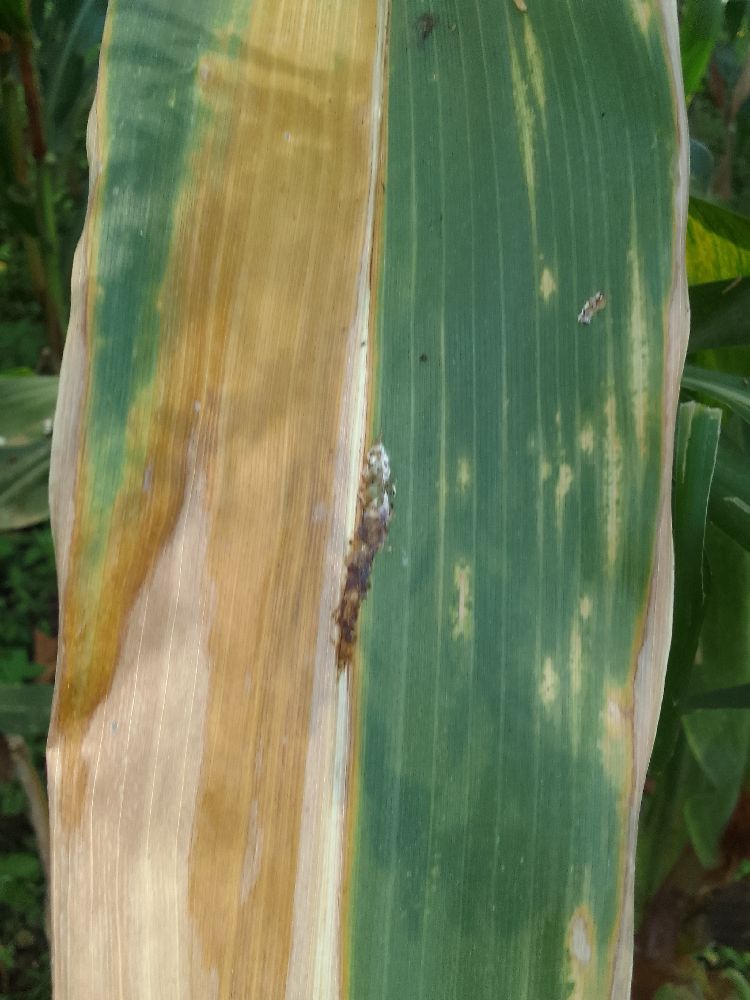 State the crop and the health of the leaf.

maize, maize lethal necrosis
